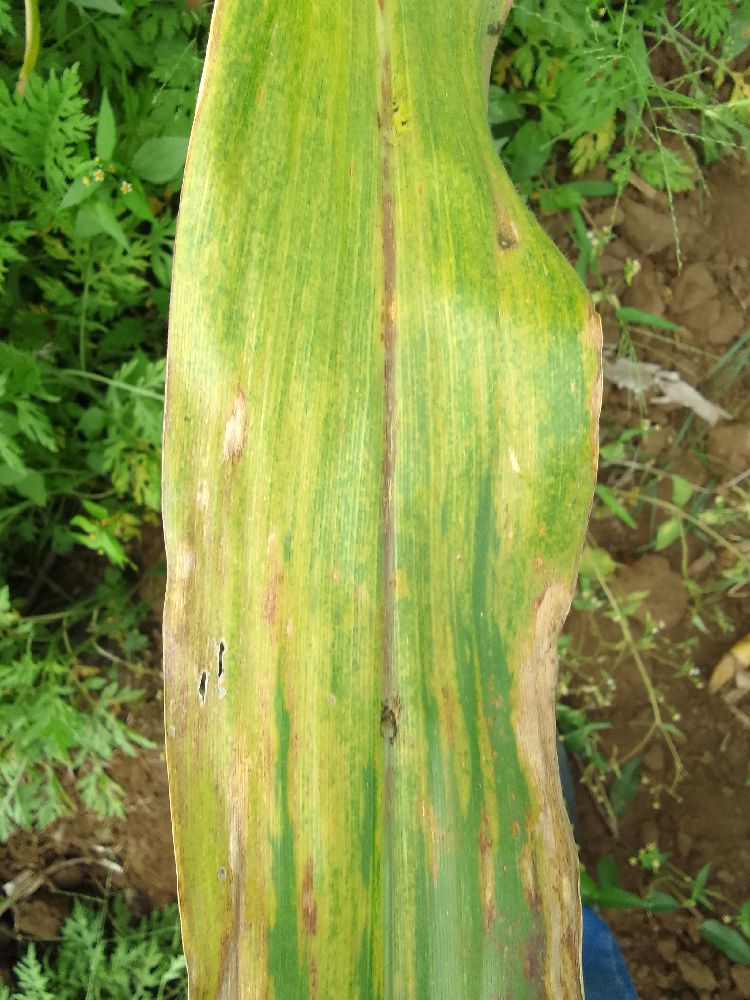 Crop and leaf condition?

maize, maize lethal necrosis
